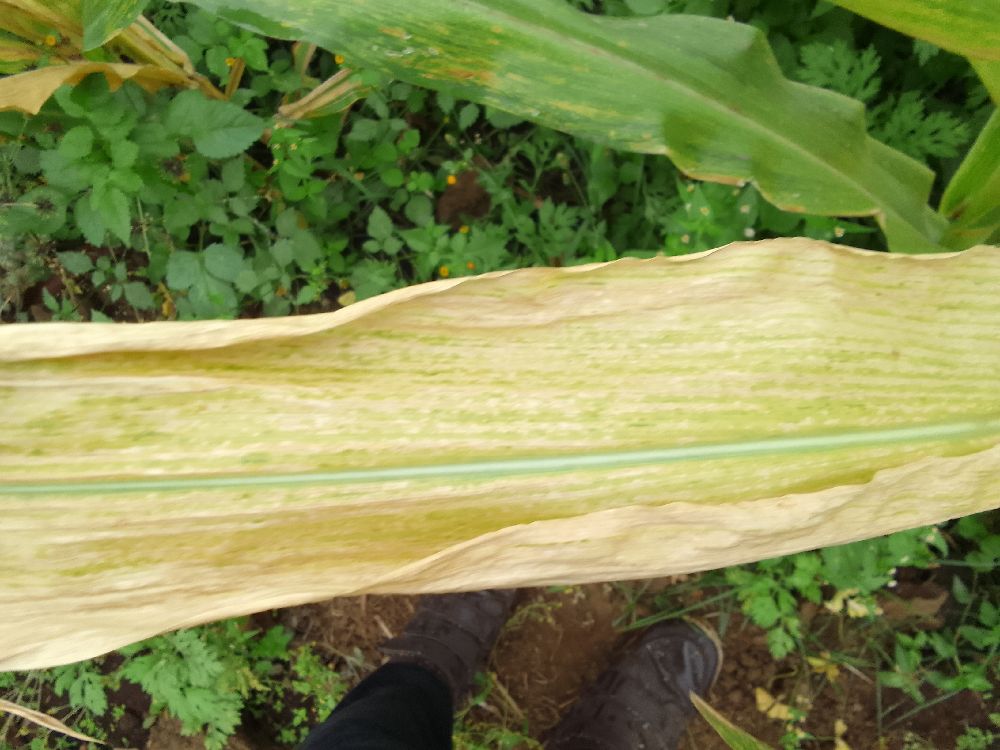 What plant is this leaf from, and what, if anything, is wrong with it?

maize, maize lethal necrosis
